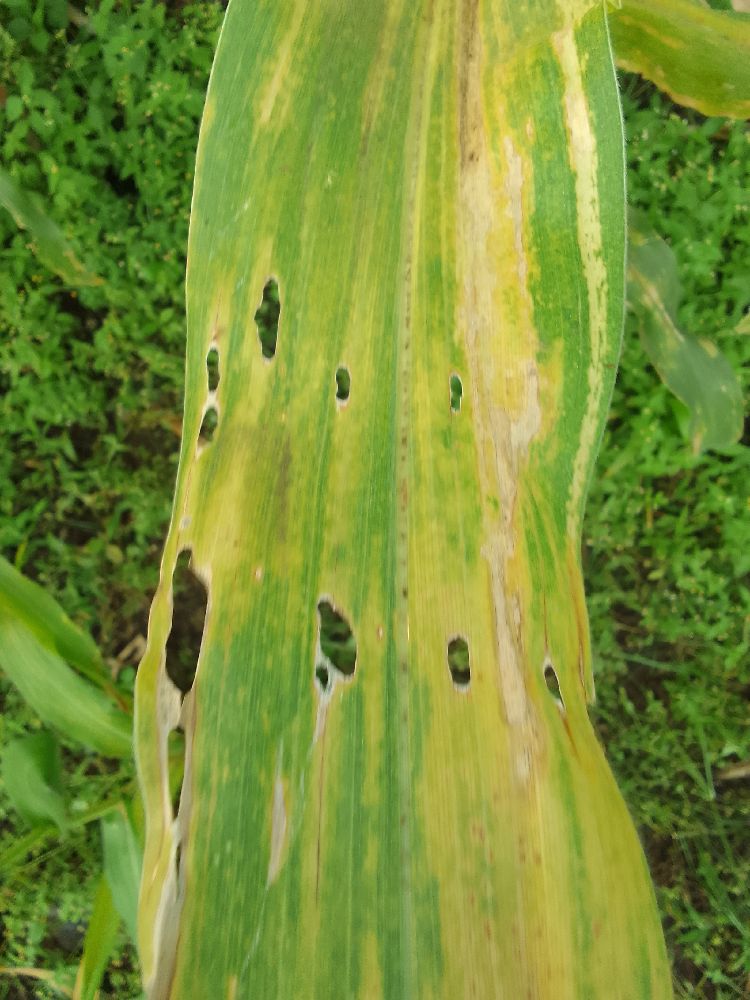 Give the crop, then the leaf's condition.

maize, maize lethal necrosis
